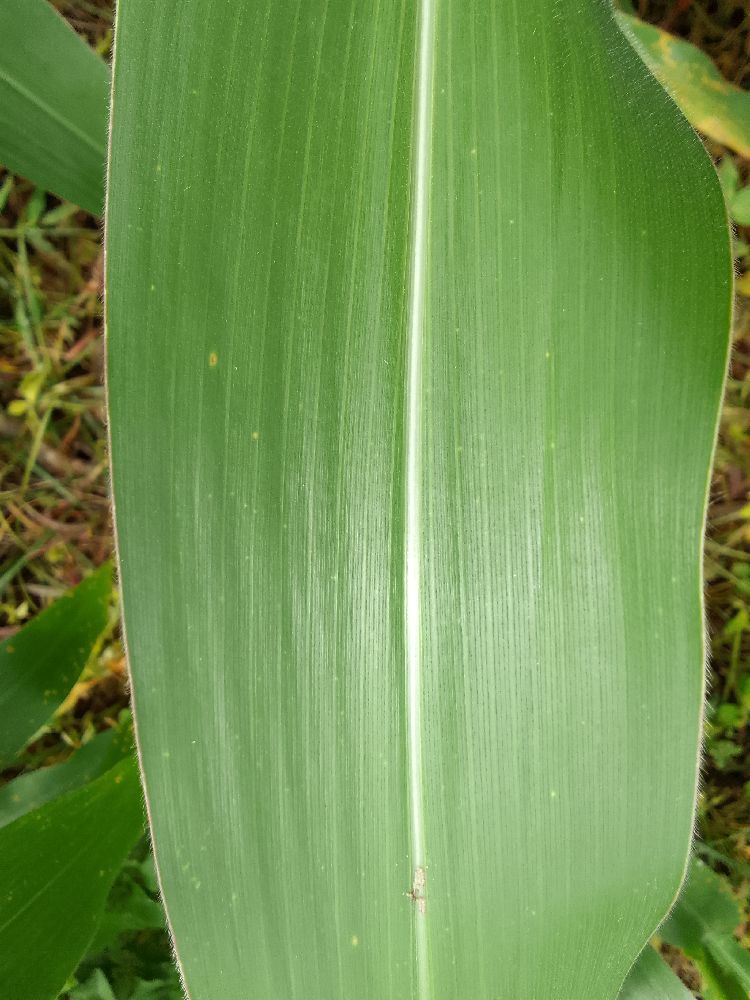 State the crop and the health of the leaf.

maize, healthy
